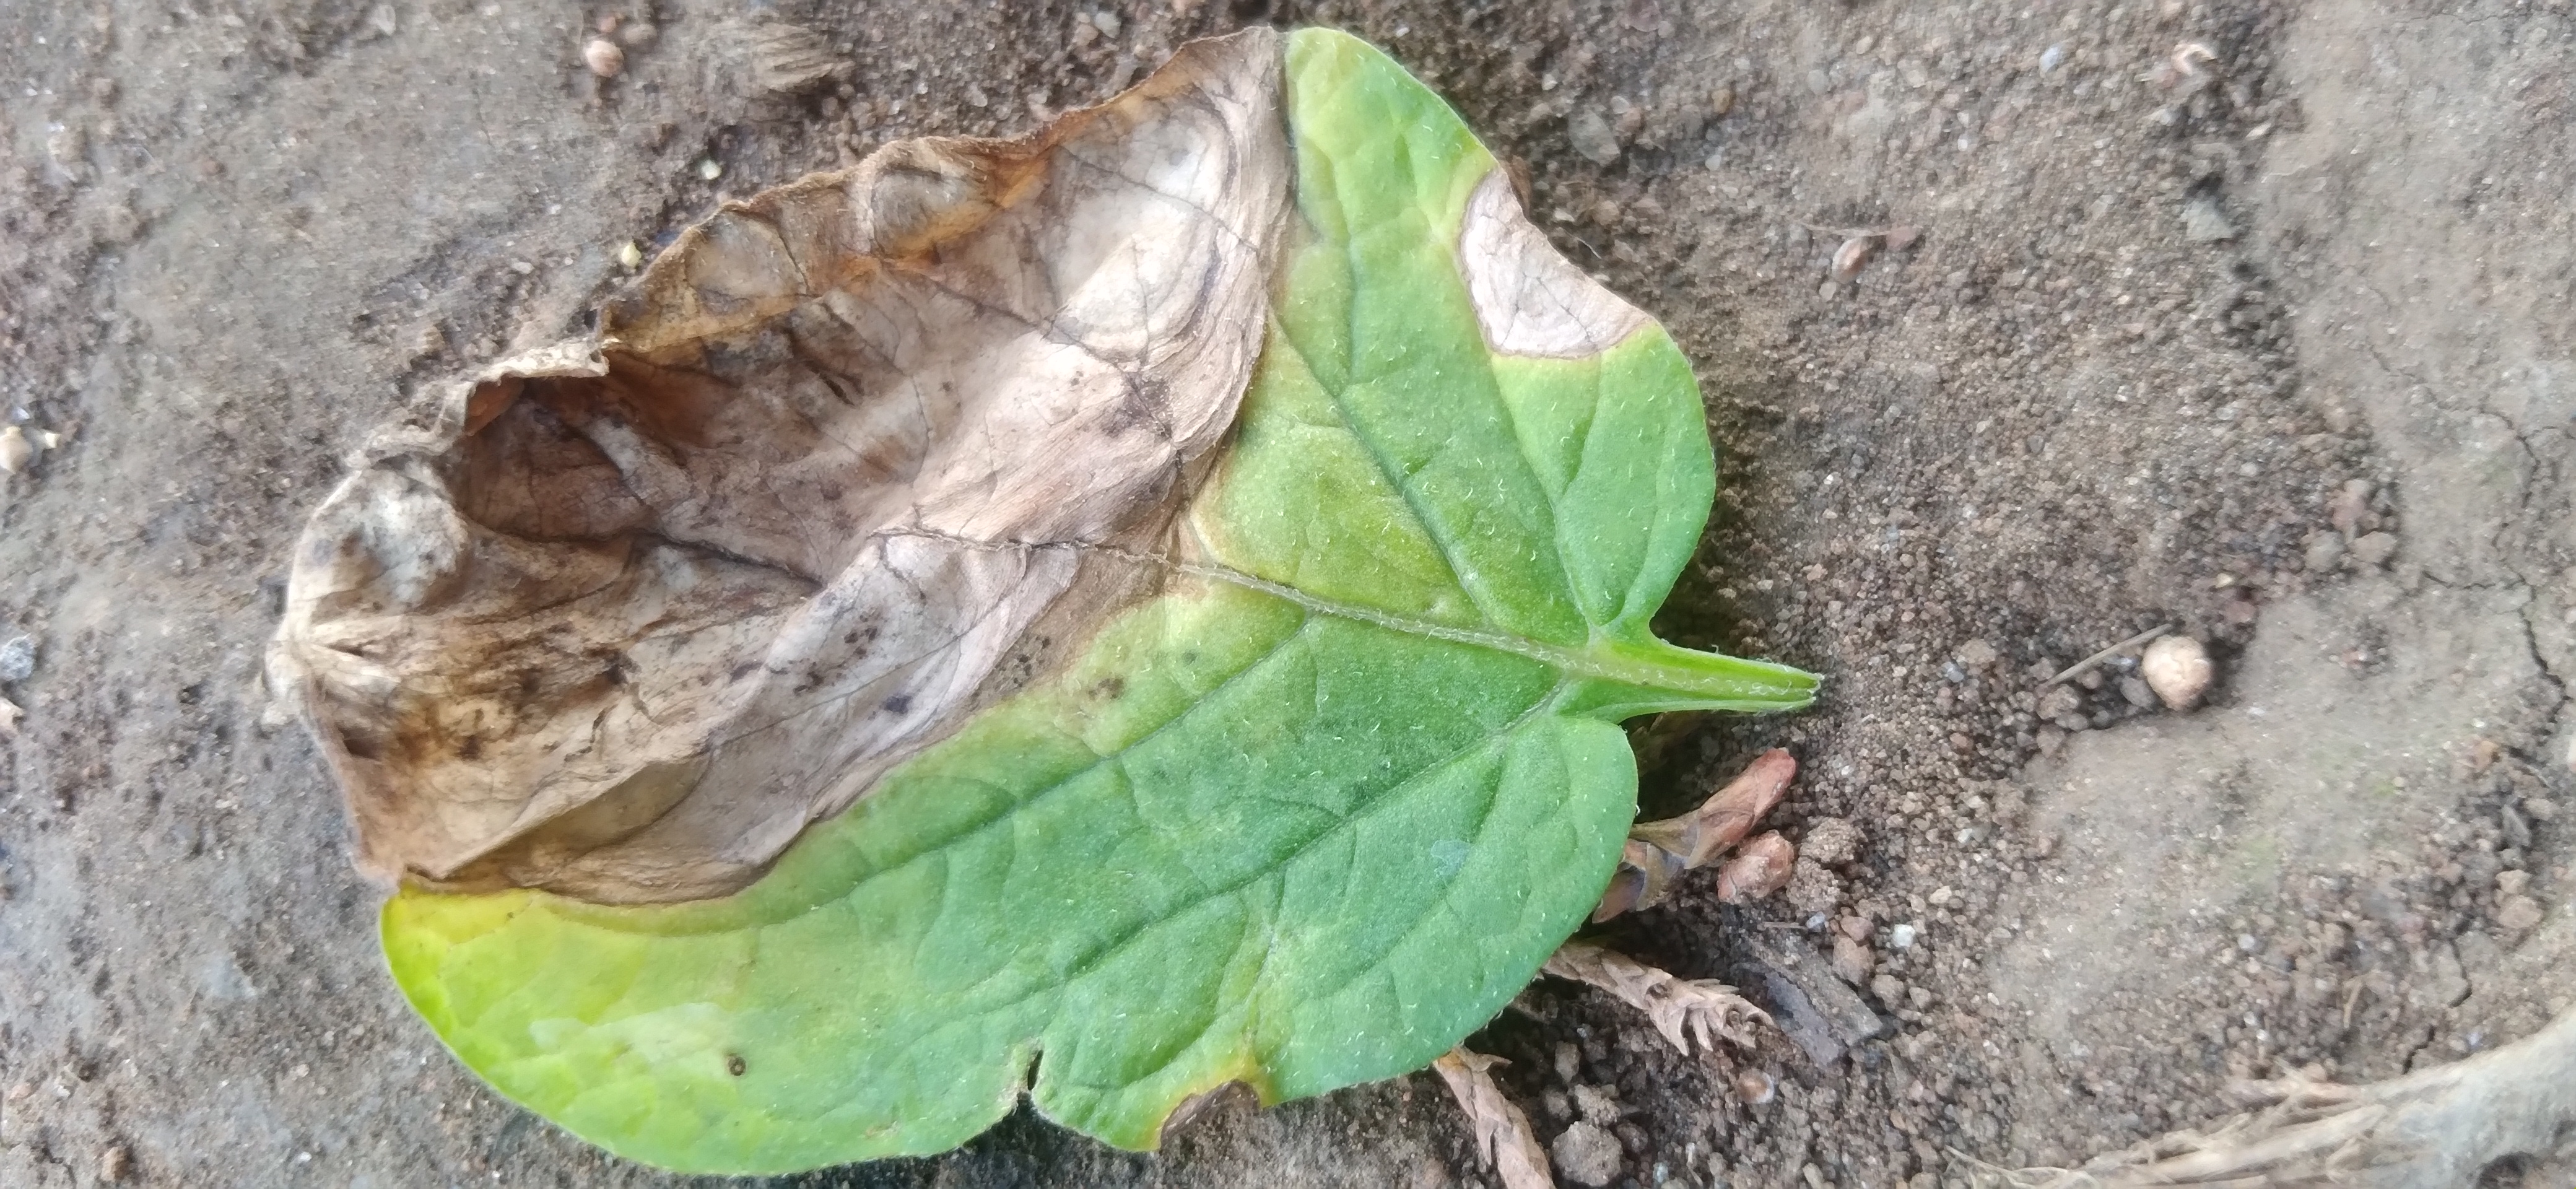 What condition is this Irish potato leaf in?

early blight
